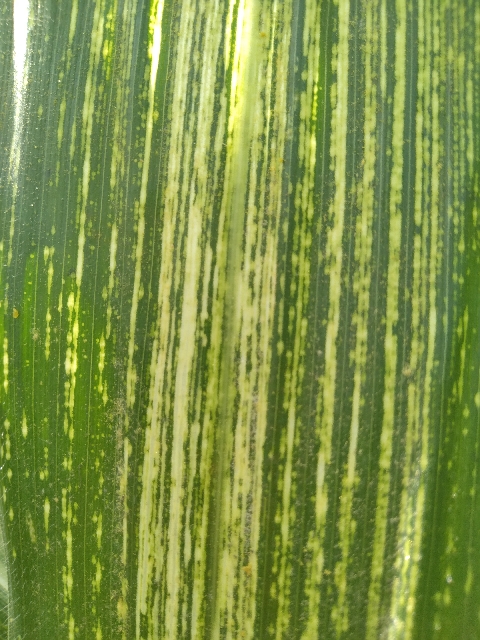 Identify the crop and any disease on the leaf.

maize, maize streak virus
